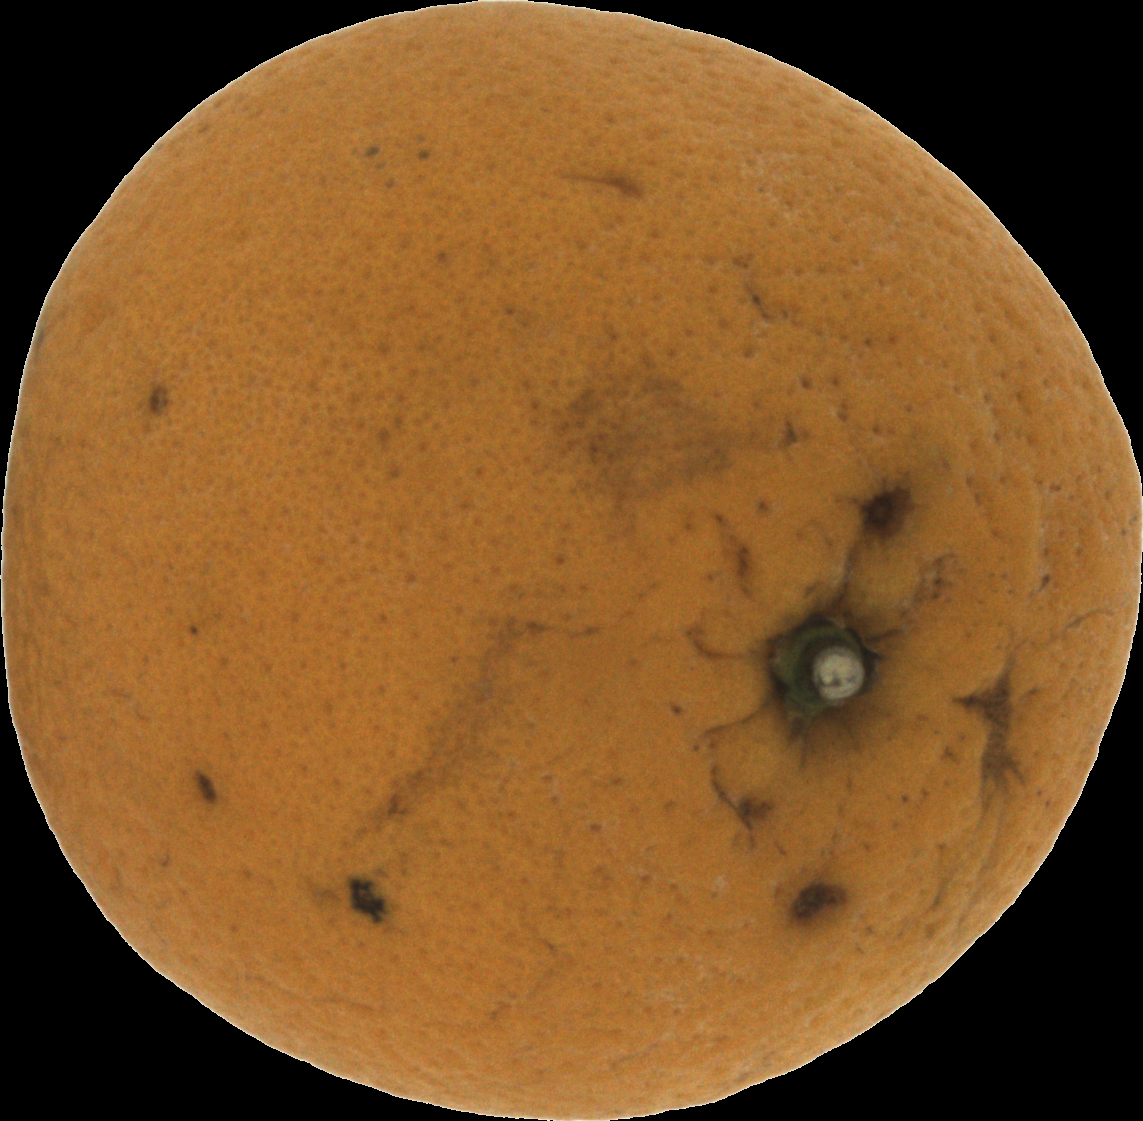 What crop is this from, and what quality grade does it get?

orange, bad
